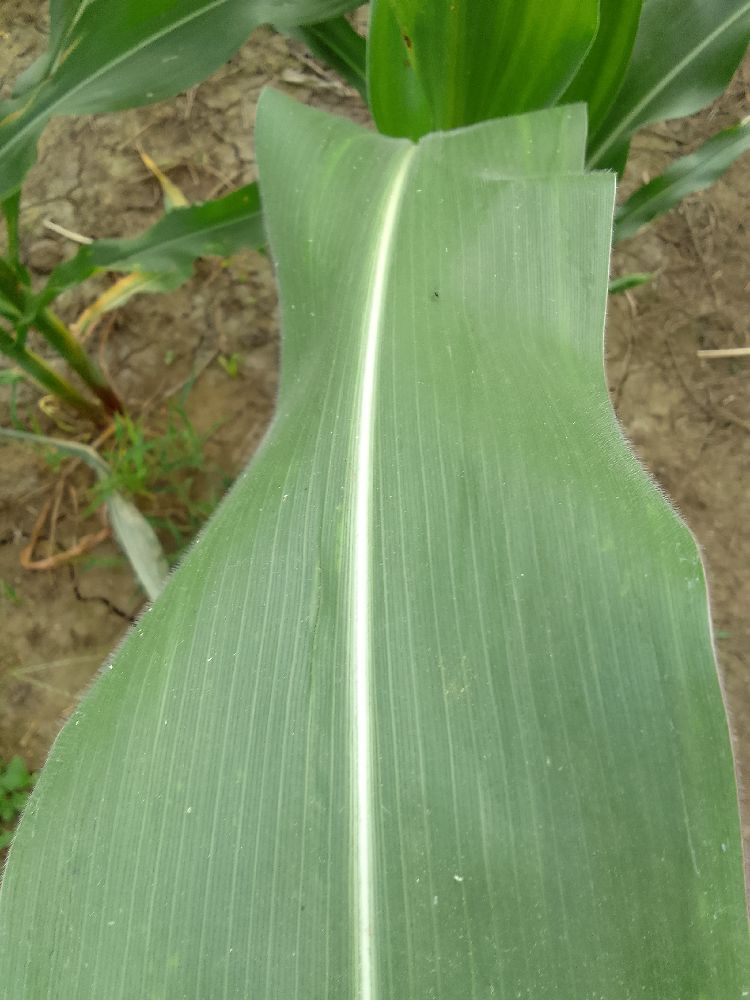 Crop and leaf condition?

maize, healthy
